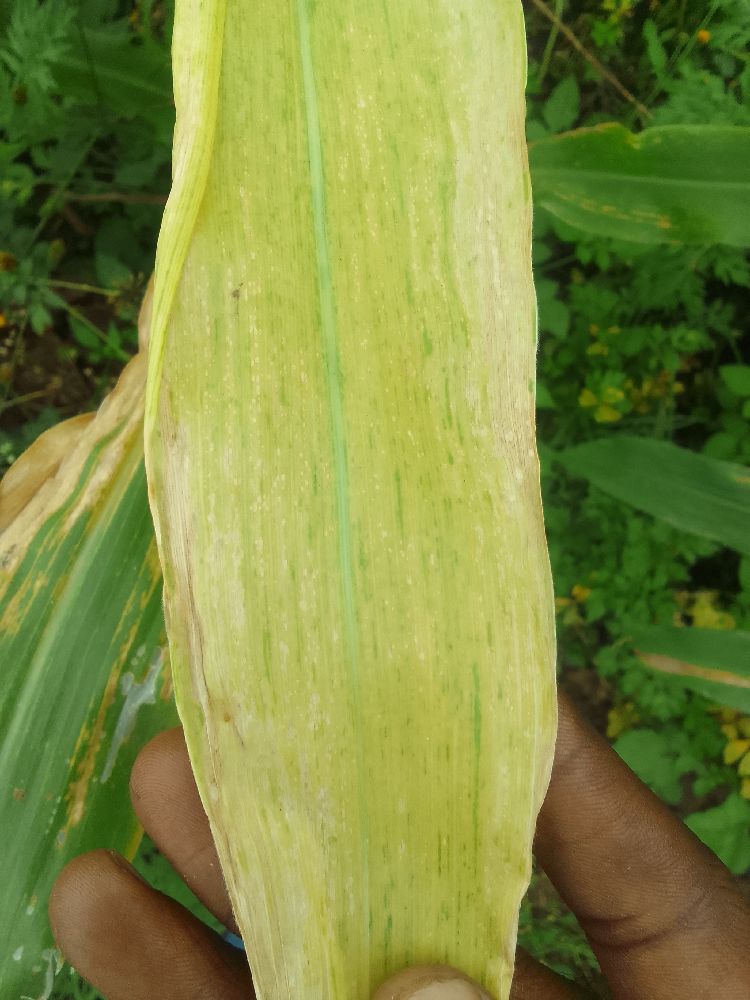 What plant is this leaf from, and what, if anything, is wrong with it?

maize, maize lethal necrosis
